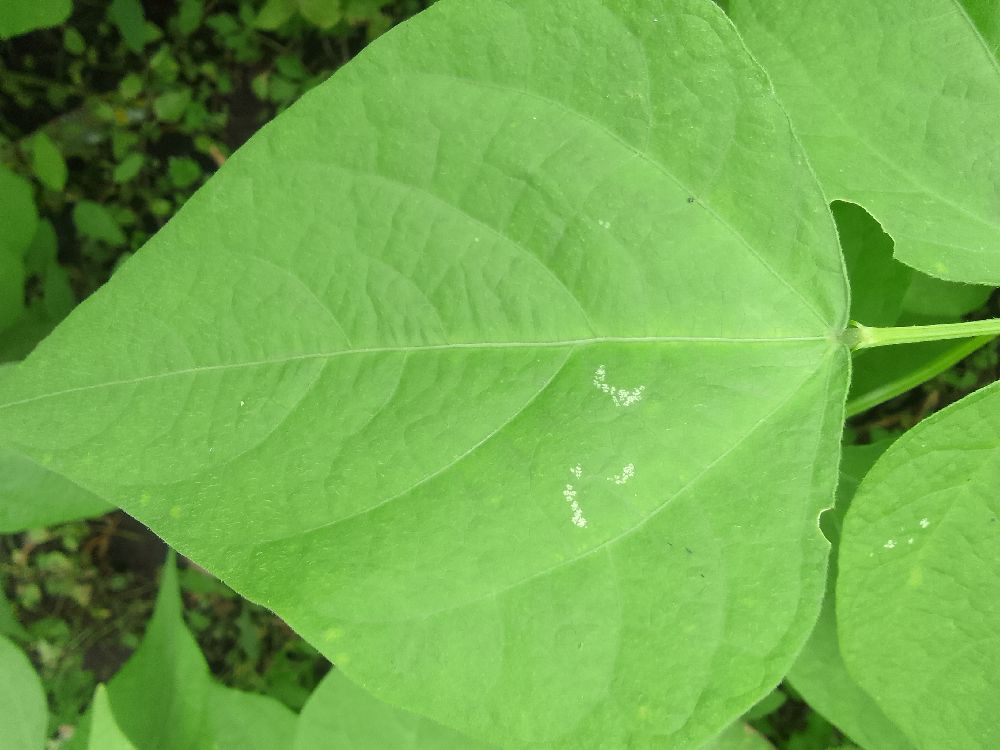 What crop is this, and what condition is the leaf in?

common bean, healthy
